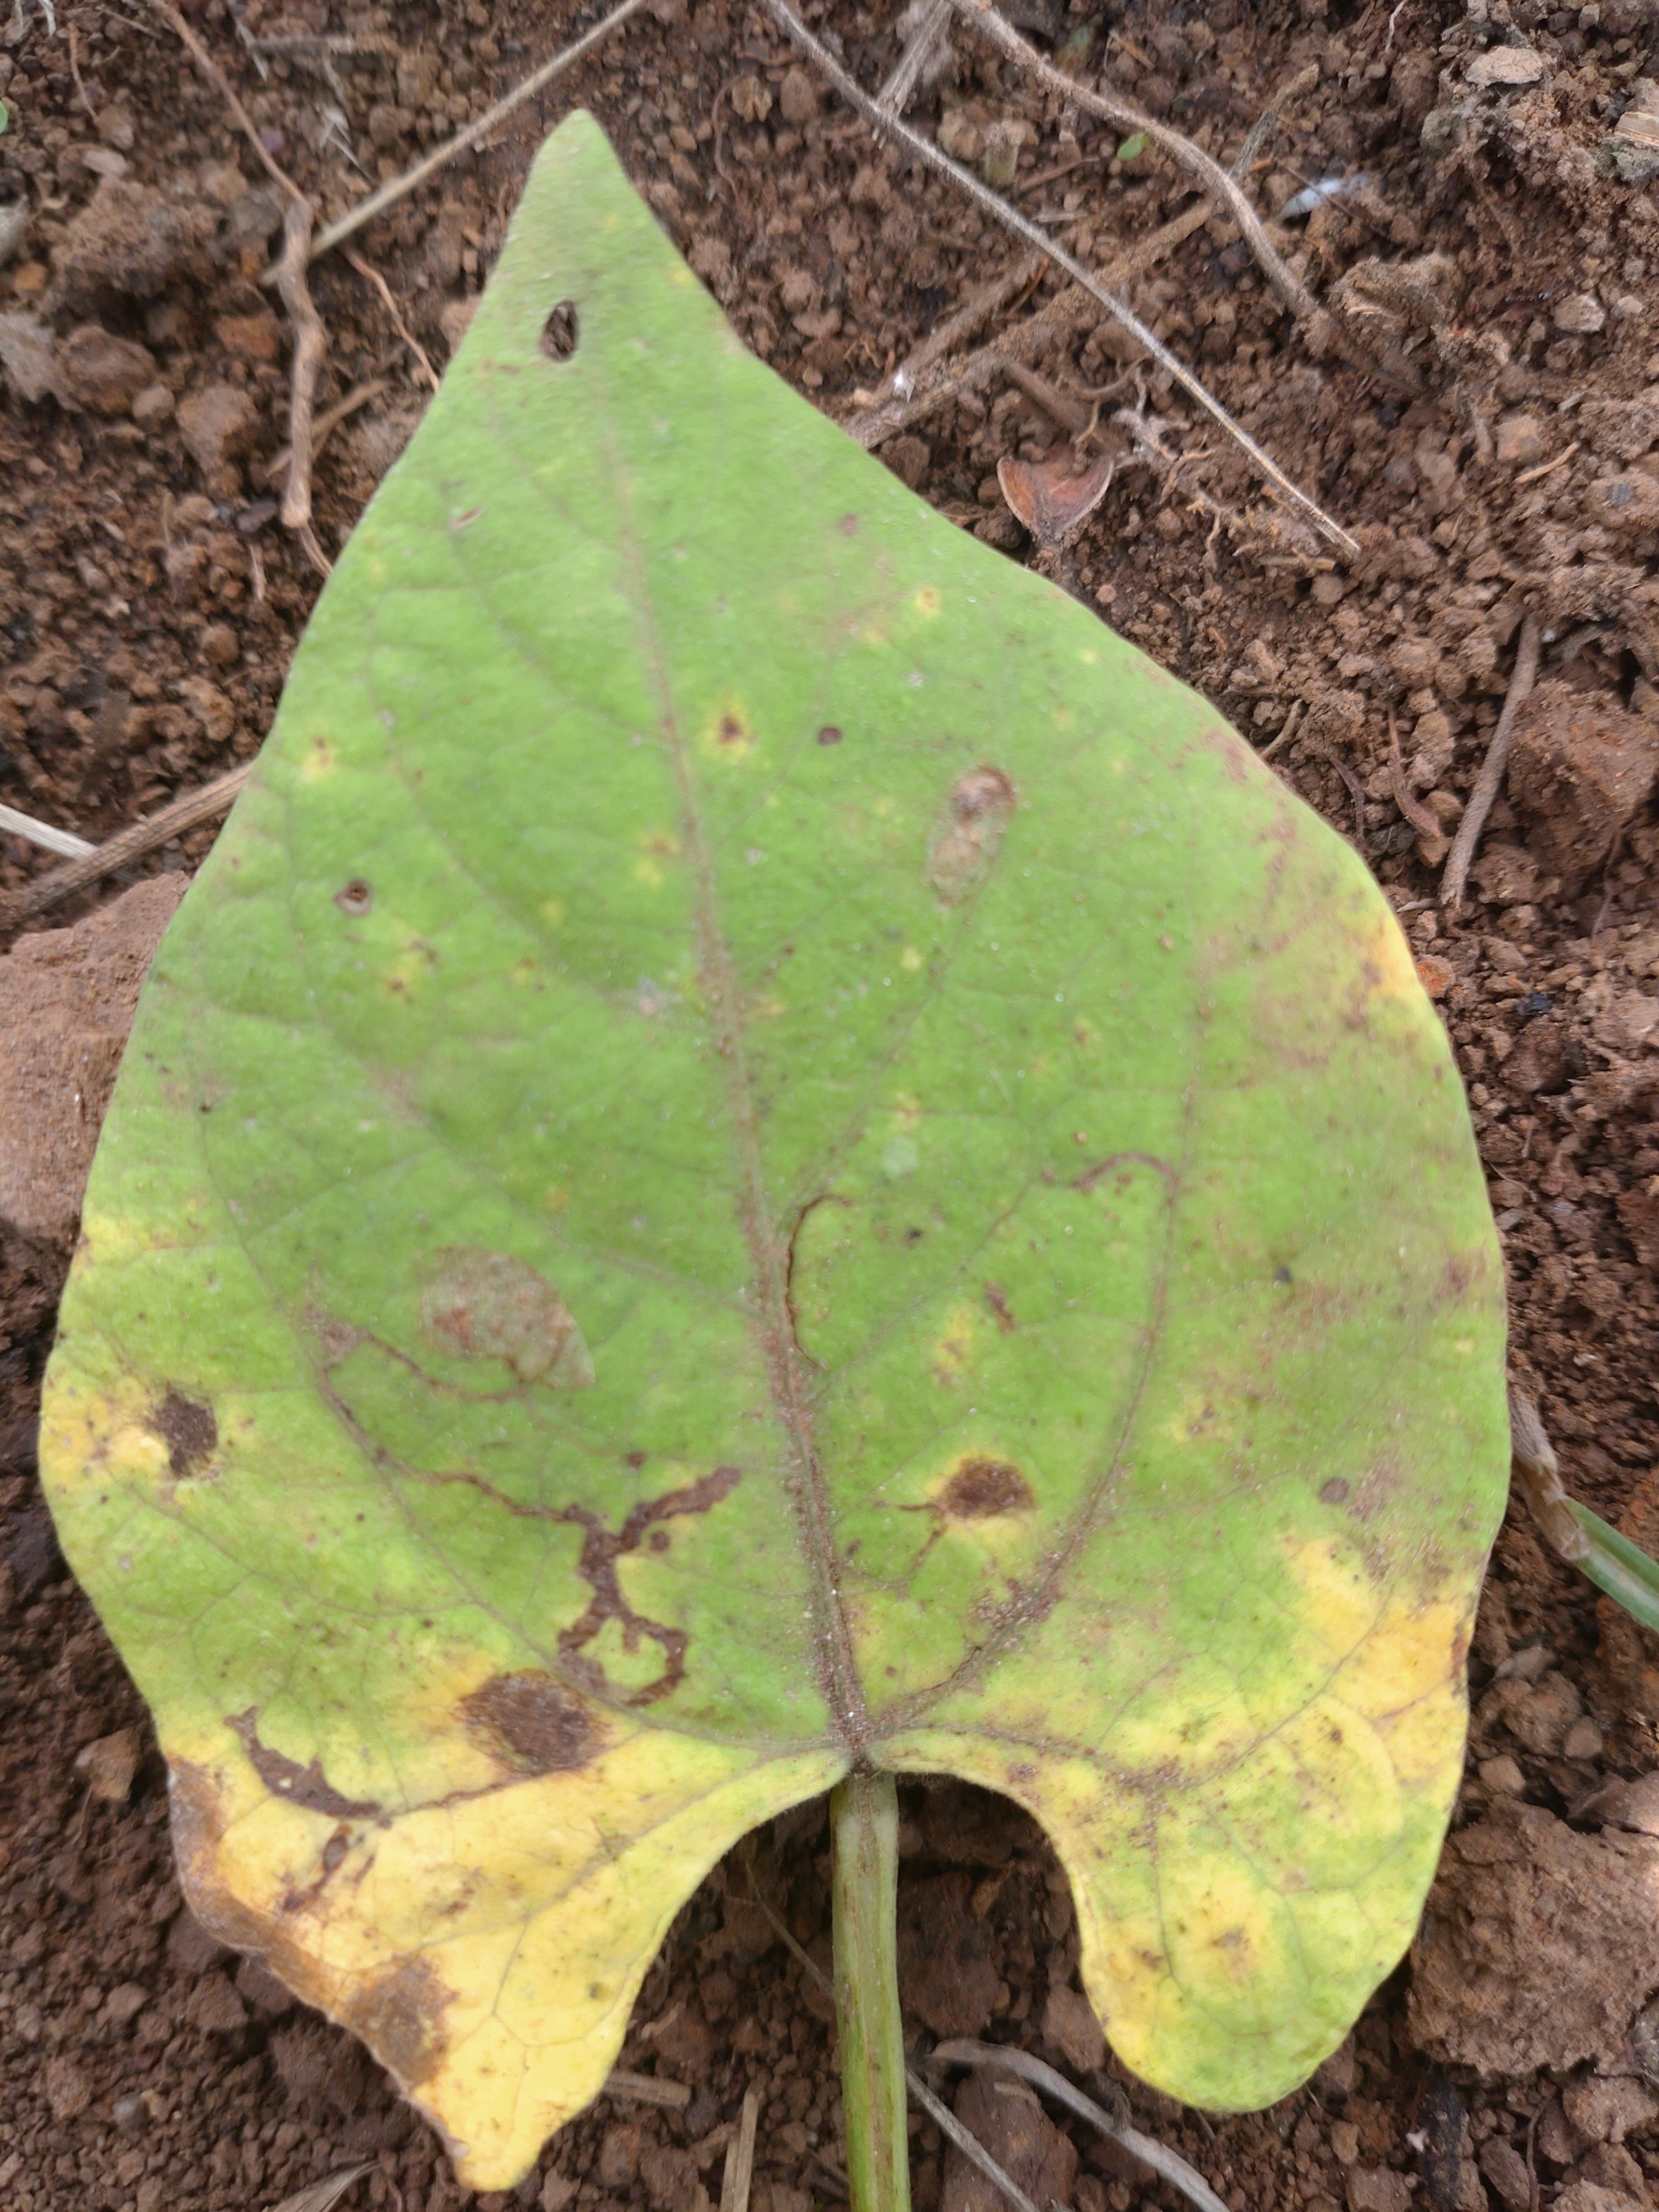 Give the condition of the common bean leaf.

rust
